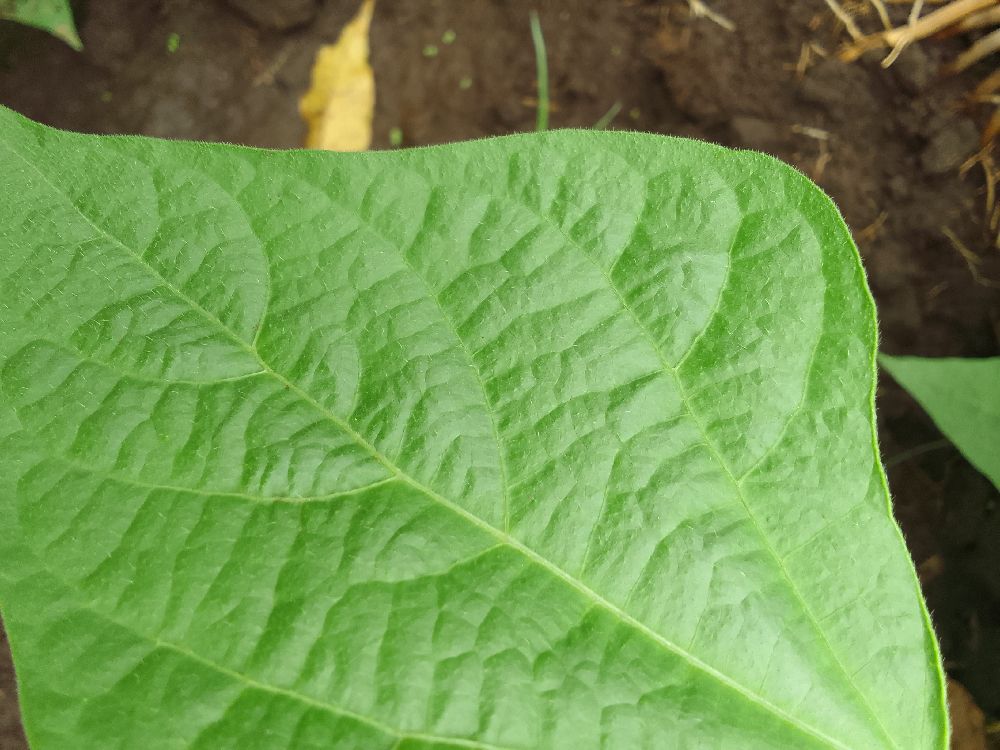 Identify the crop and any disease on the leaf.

common bean, healthy
